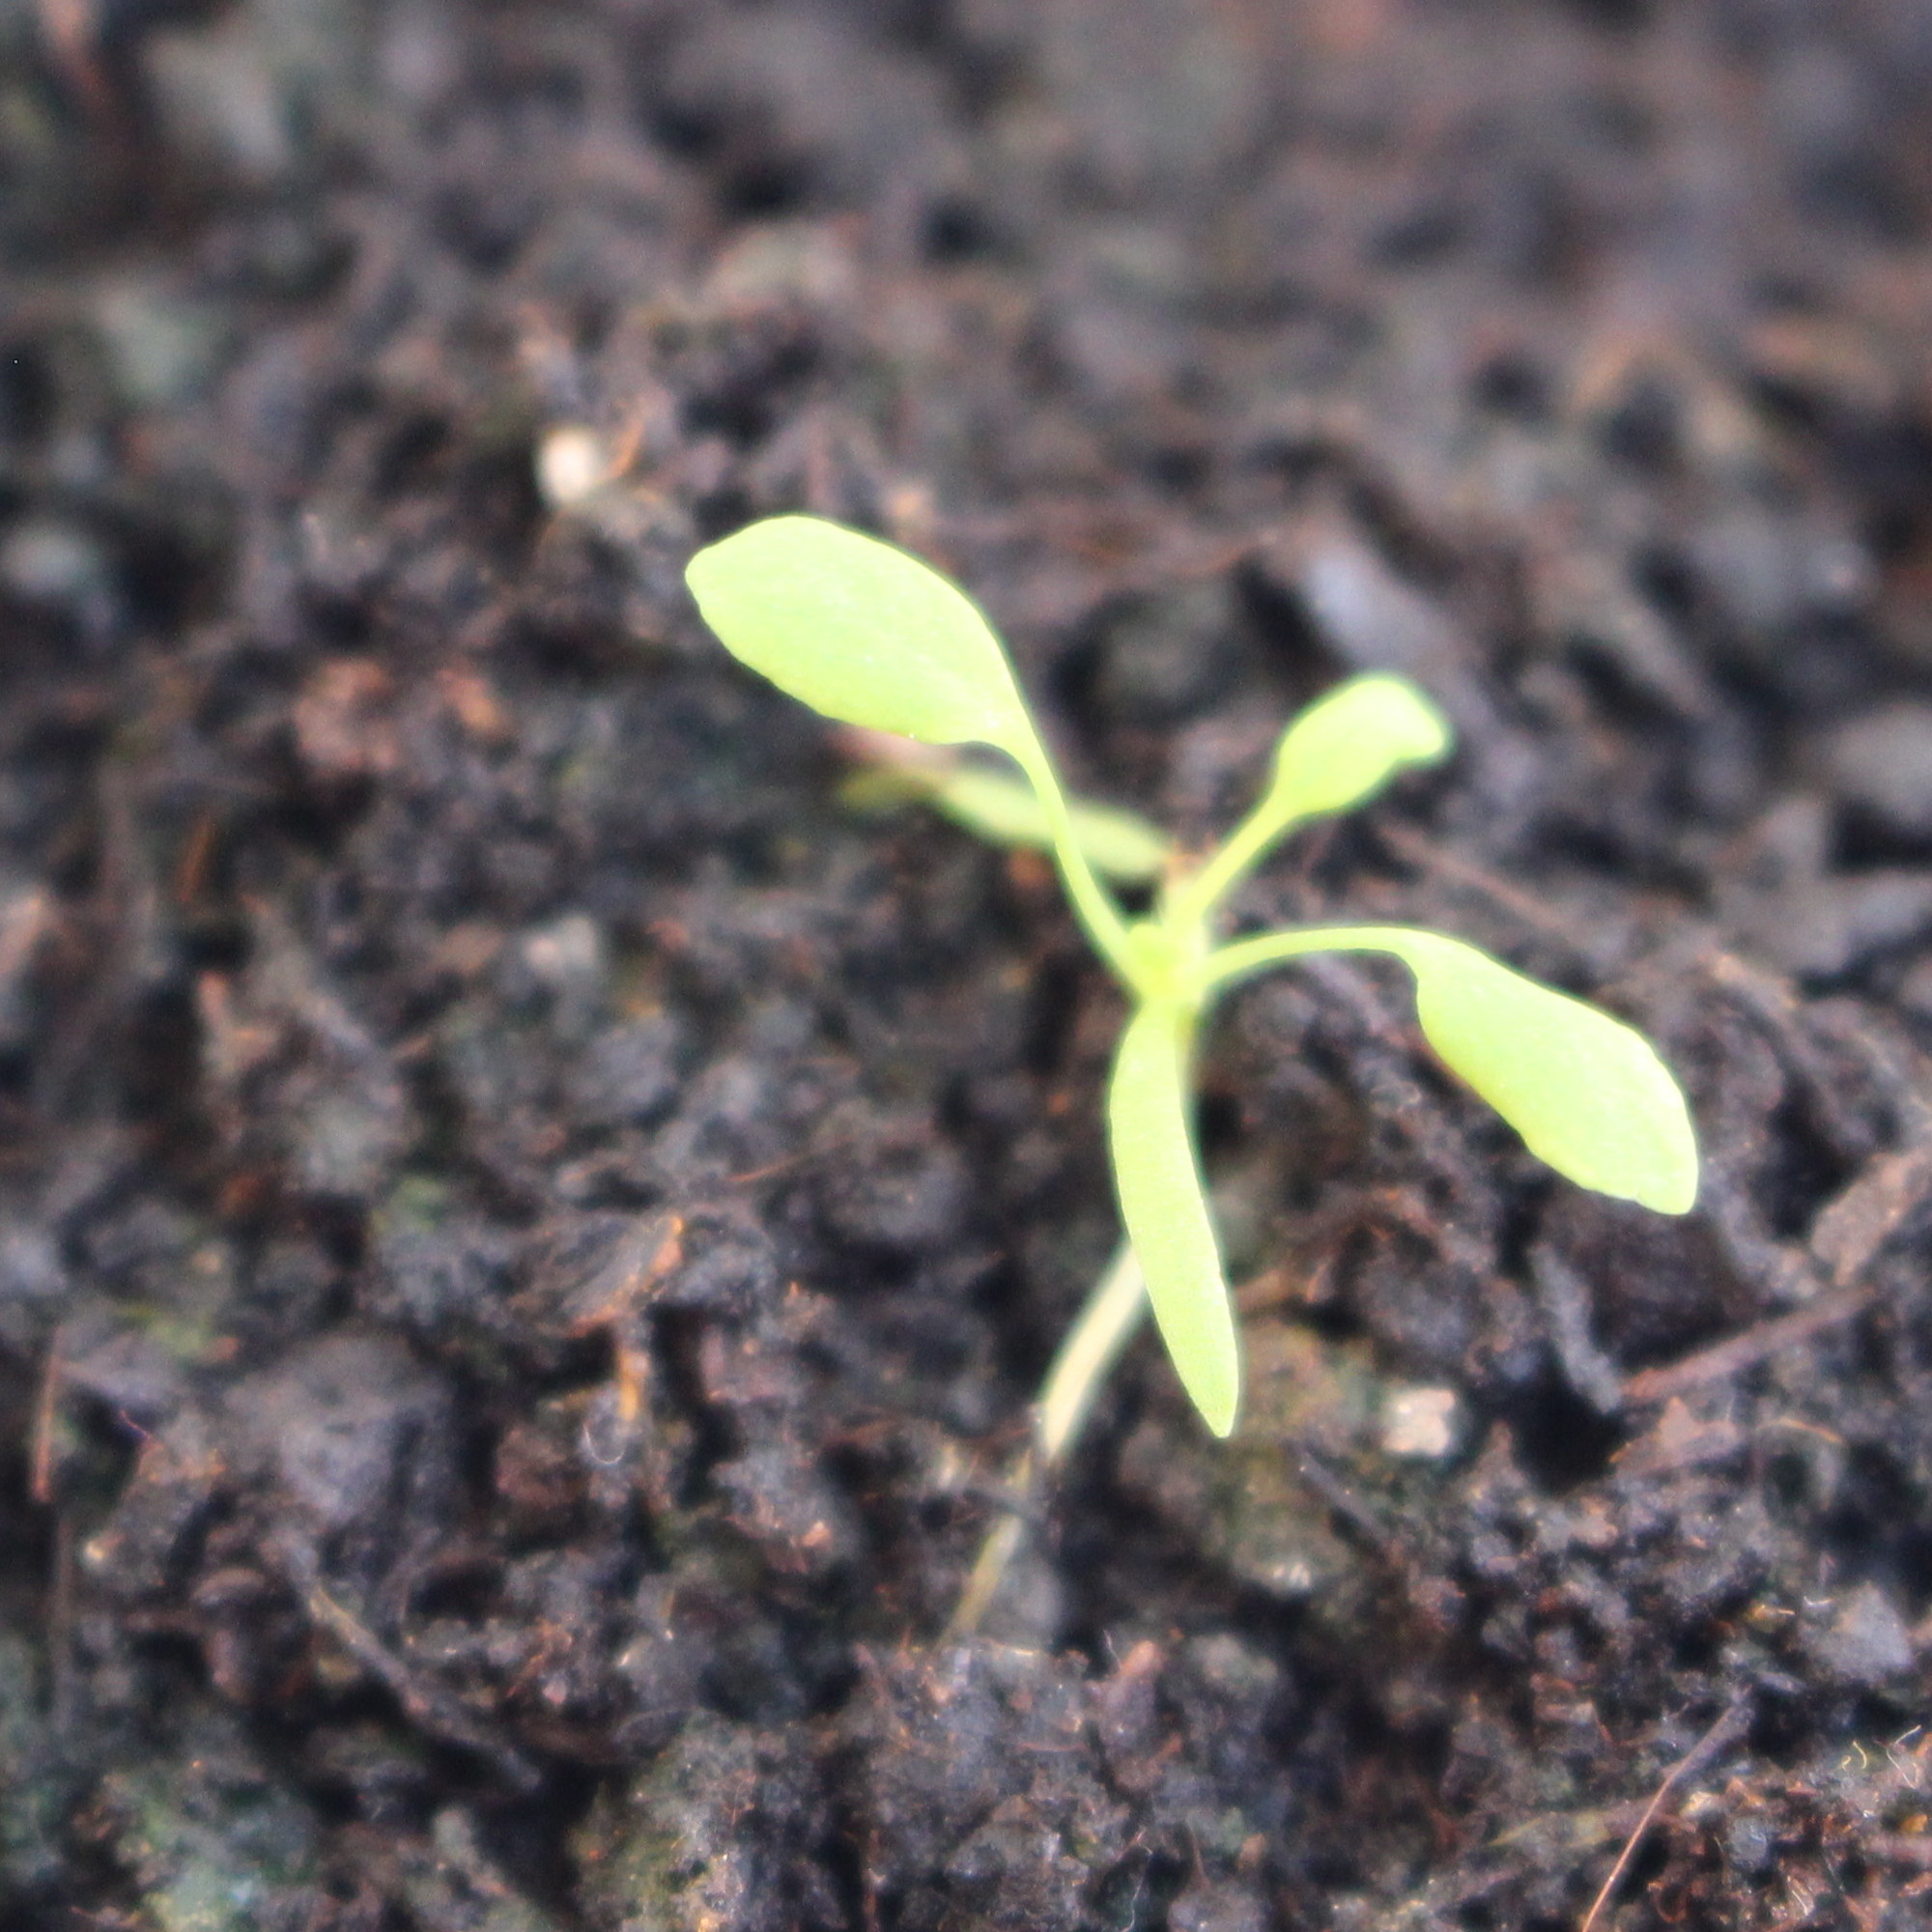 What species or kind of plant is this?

Papaver rhoeas
